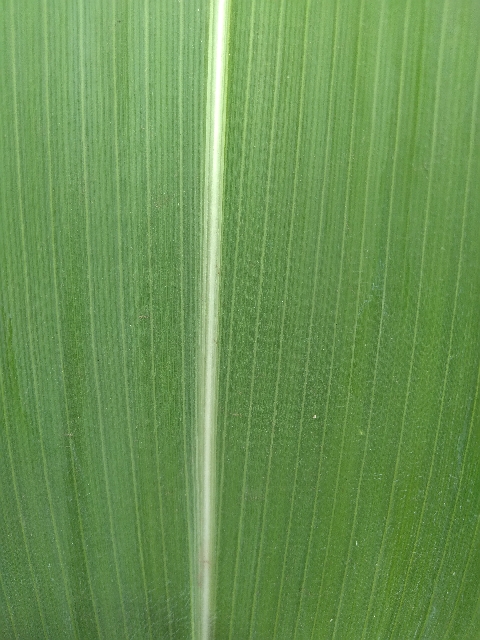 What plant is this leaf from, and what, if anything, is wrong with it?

maize, healthy
